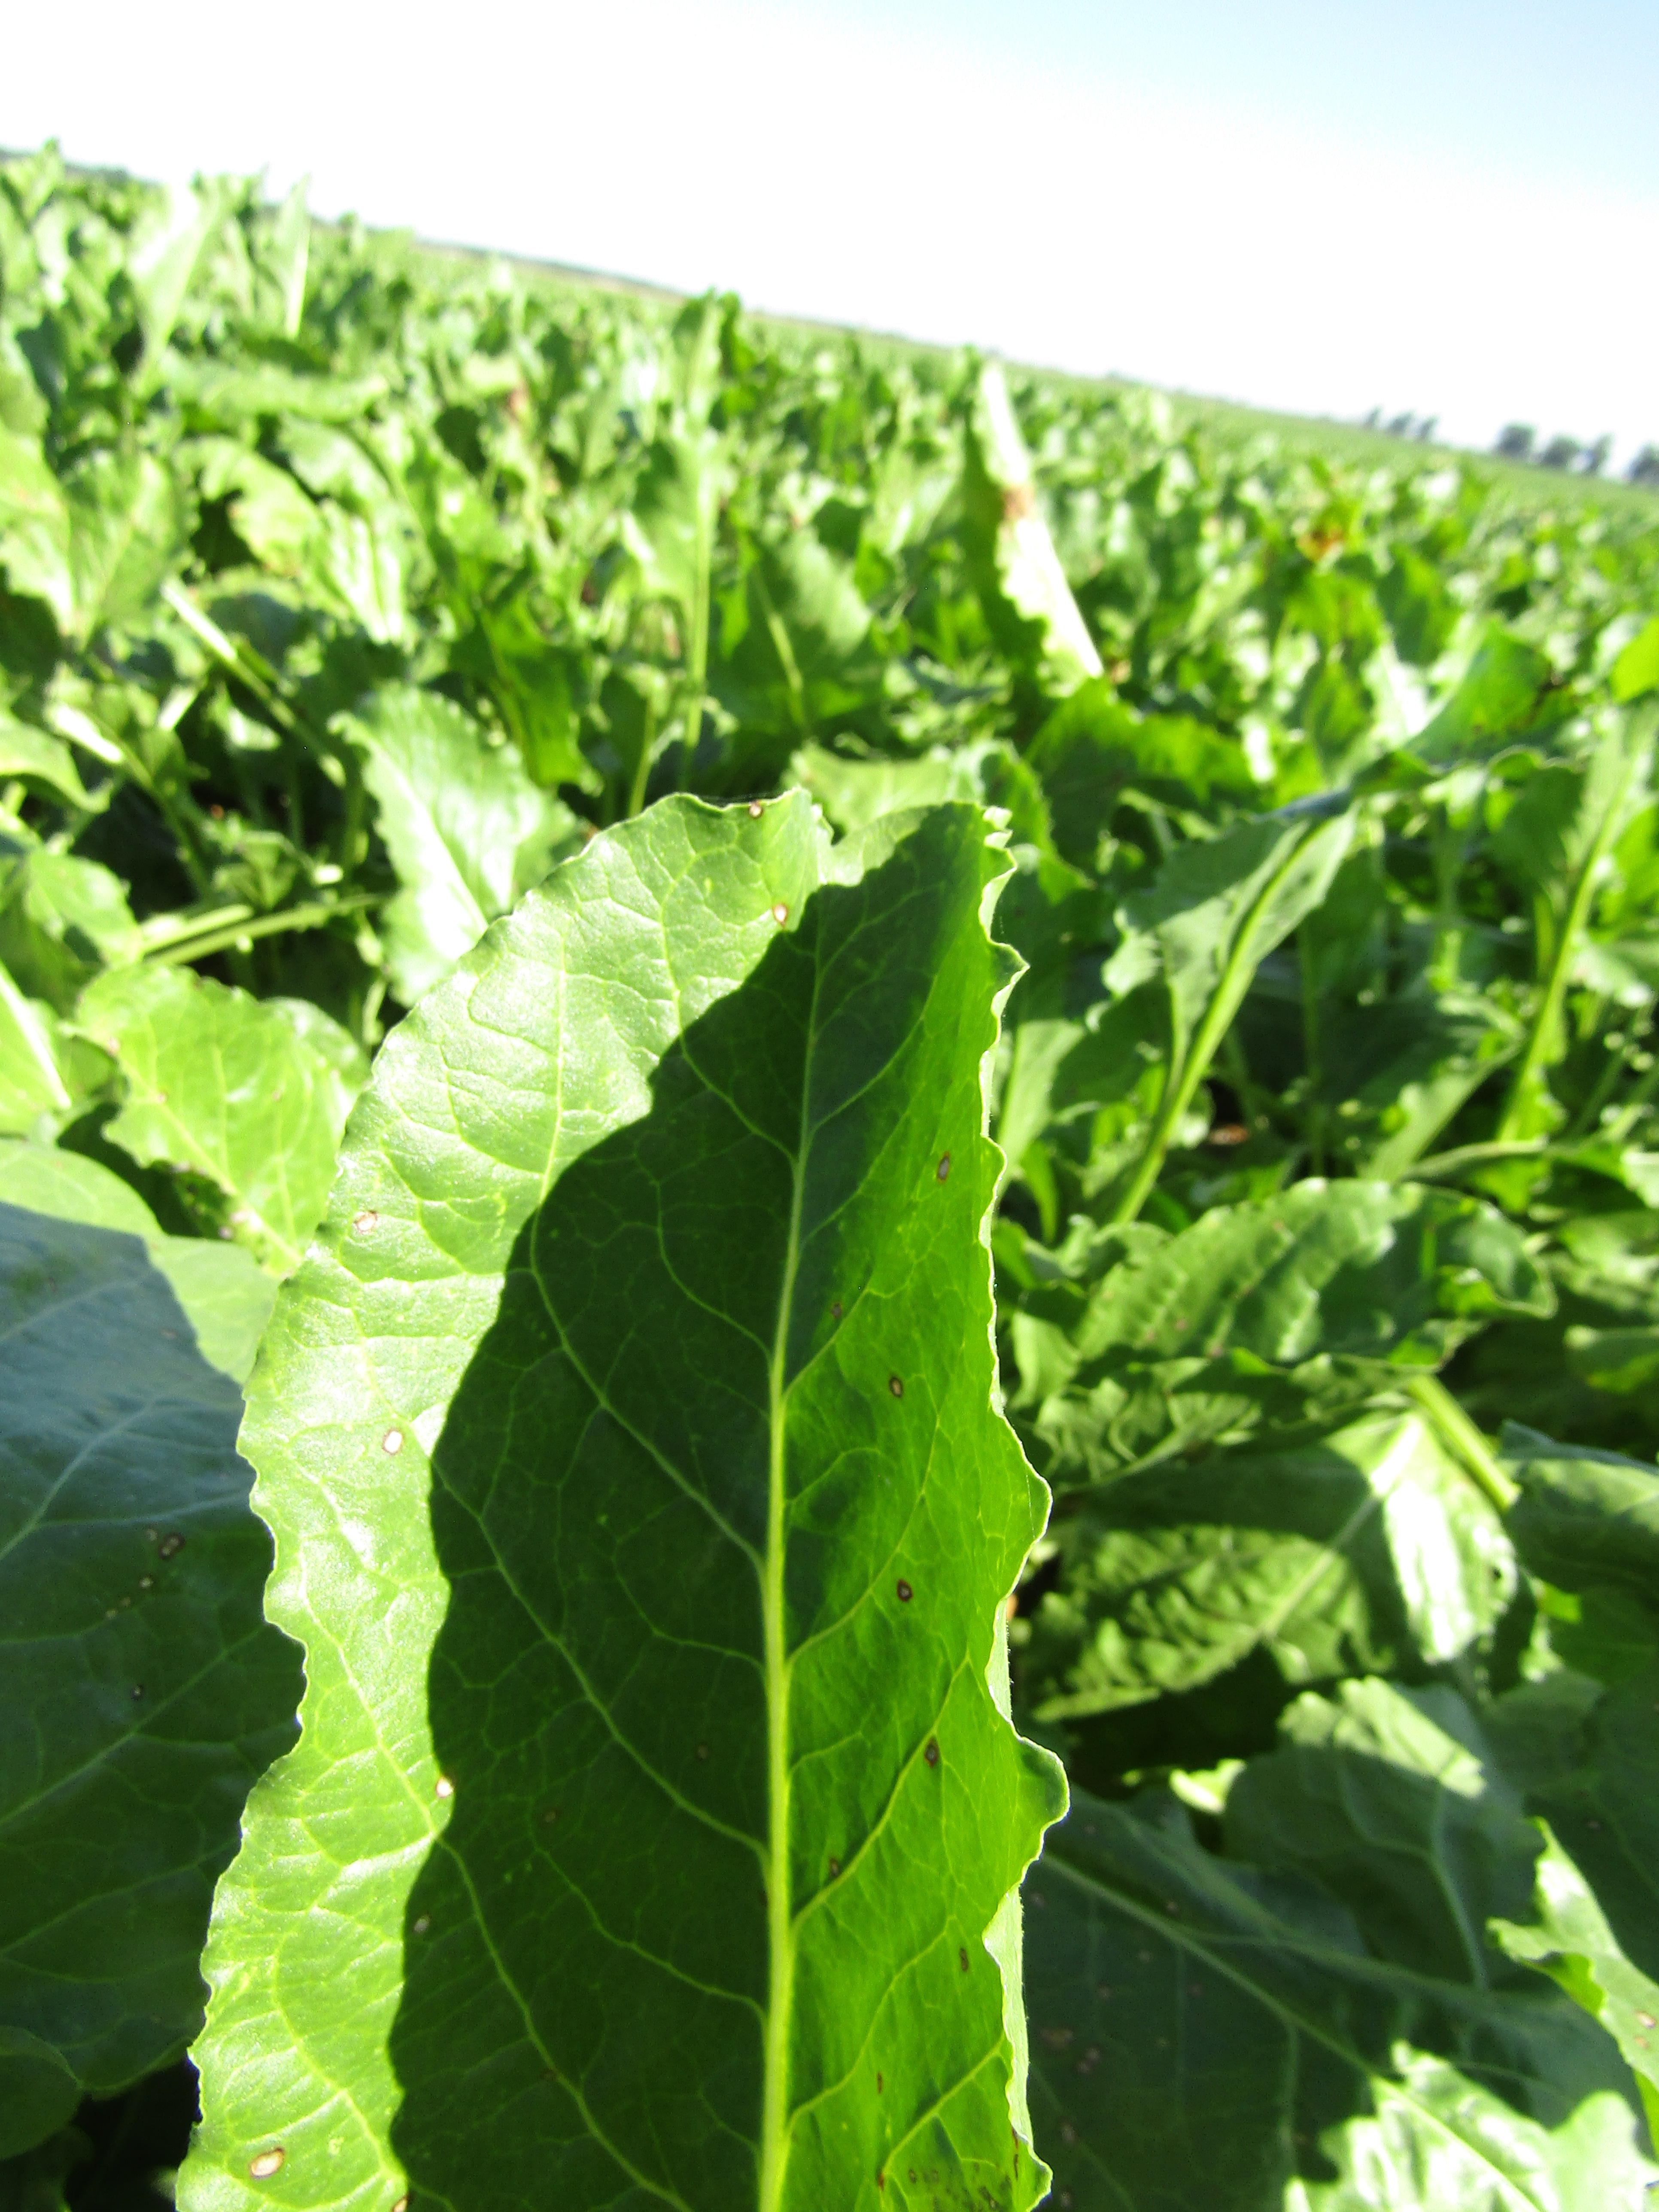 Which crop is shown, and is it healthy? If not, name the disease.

beet, cercospora
